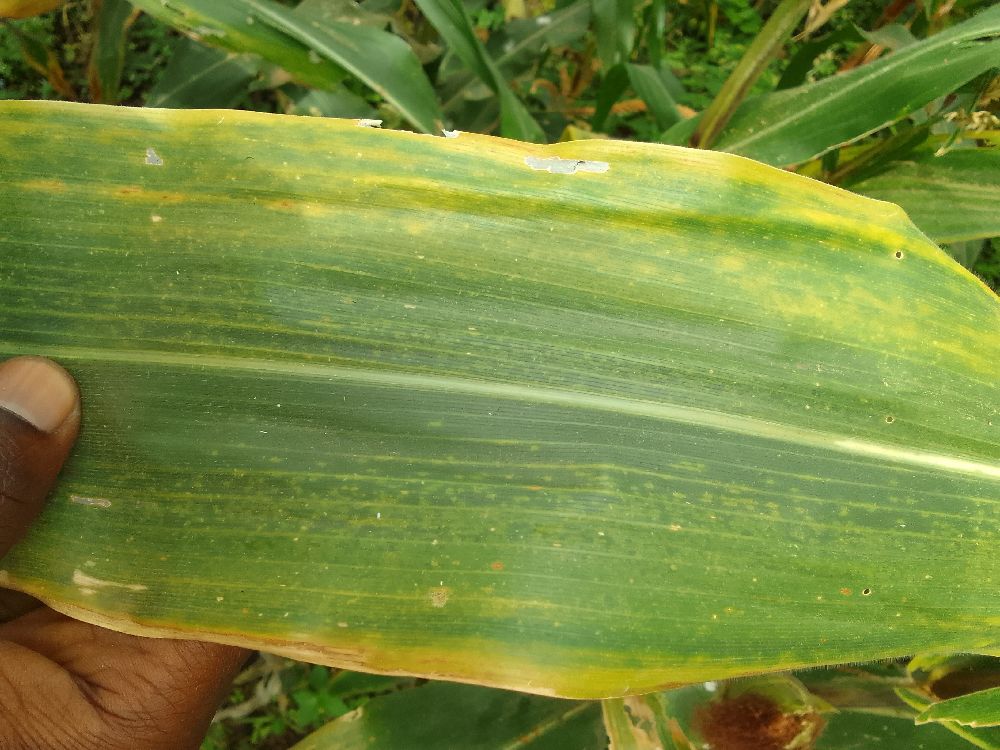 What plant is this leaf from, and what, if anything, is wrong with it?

maize, maize lethal necrosis
